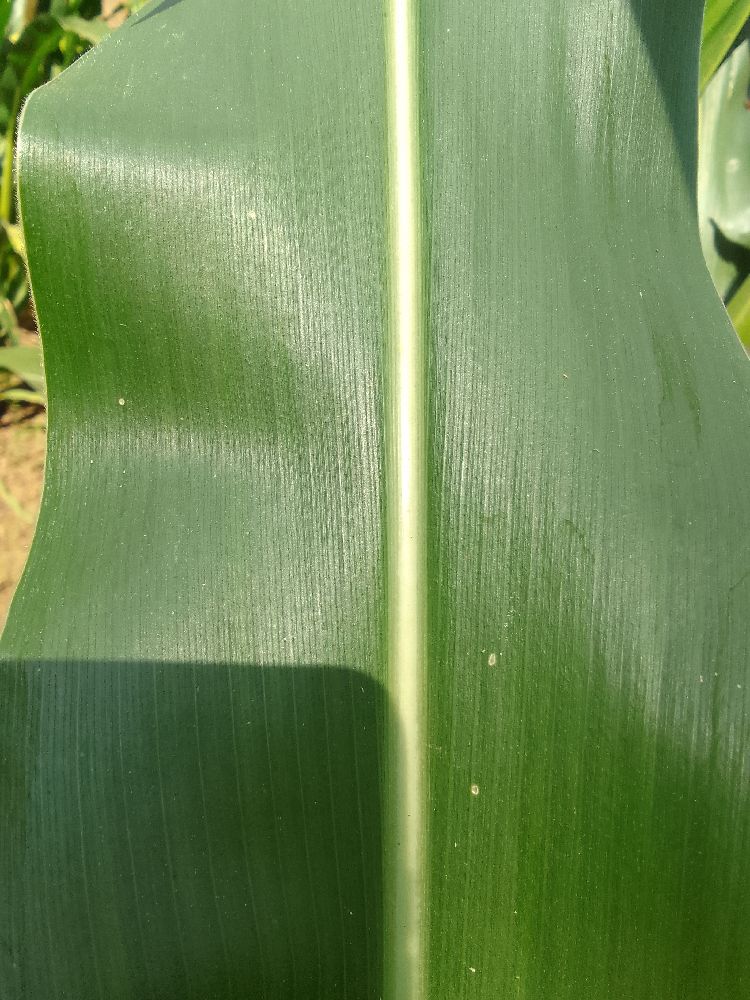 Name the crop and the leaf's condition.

maize, healthy
